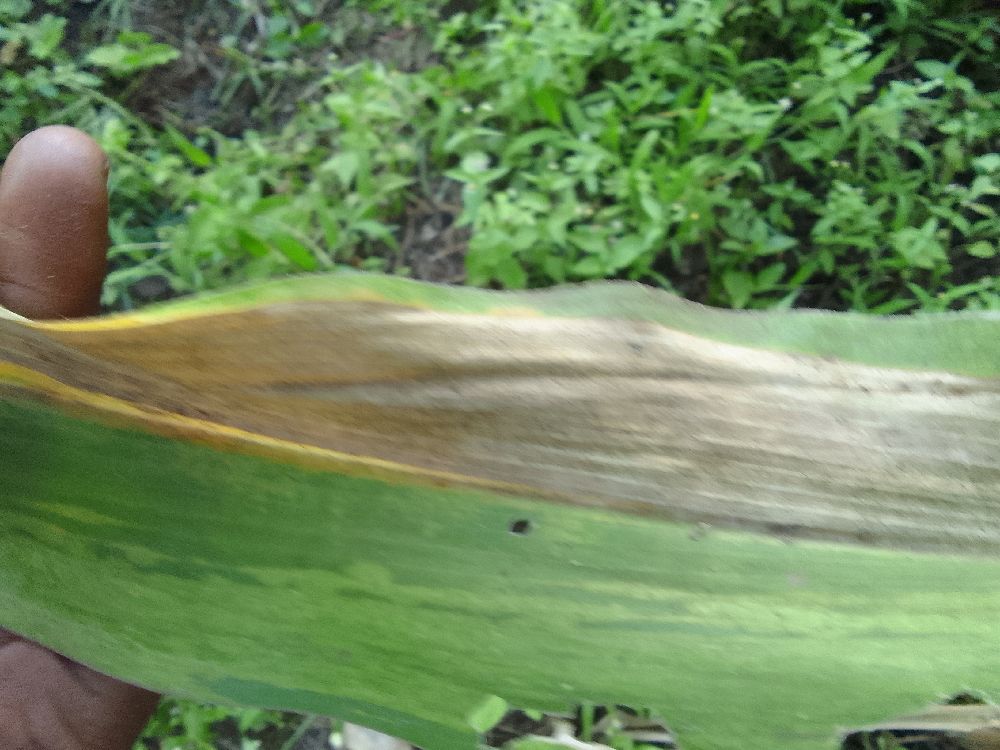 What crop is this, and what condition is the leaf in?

maize, maize lethal necrosis
